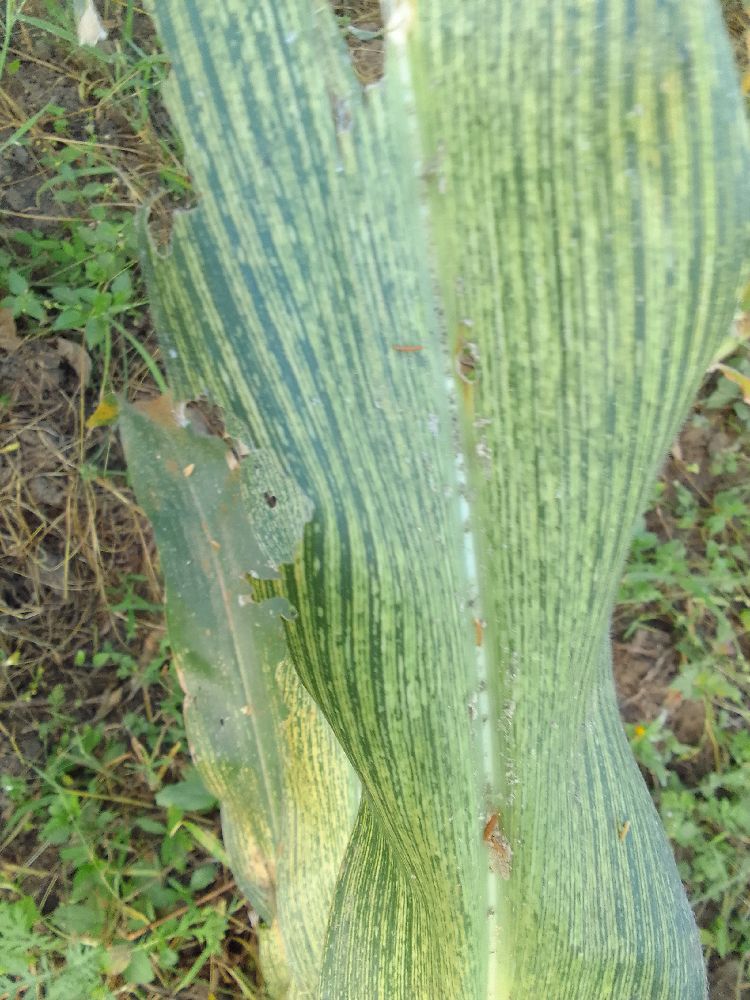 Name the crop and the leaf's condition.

maize, maize streak virus
